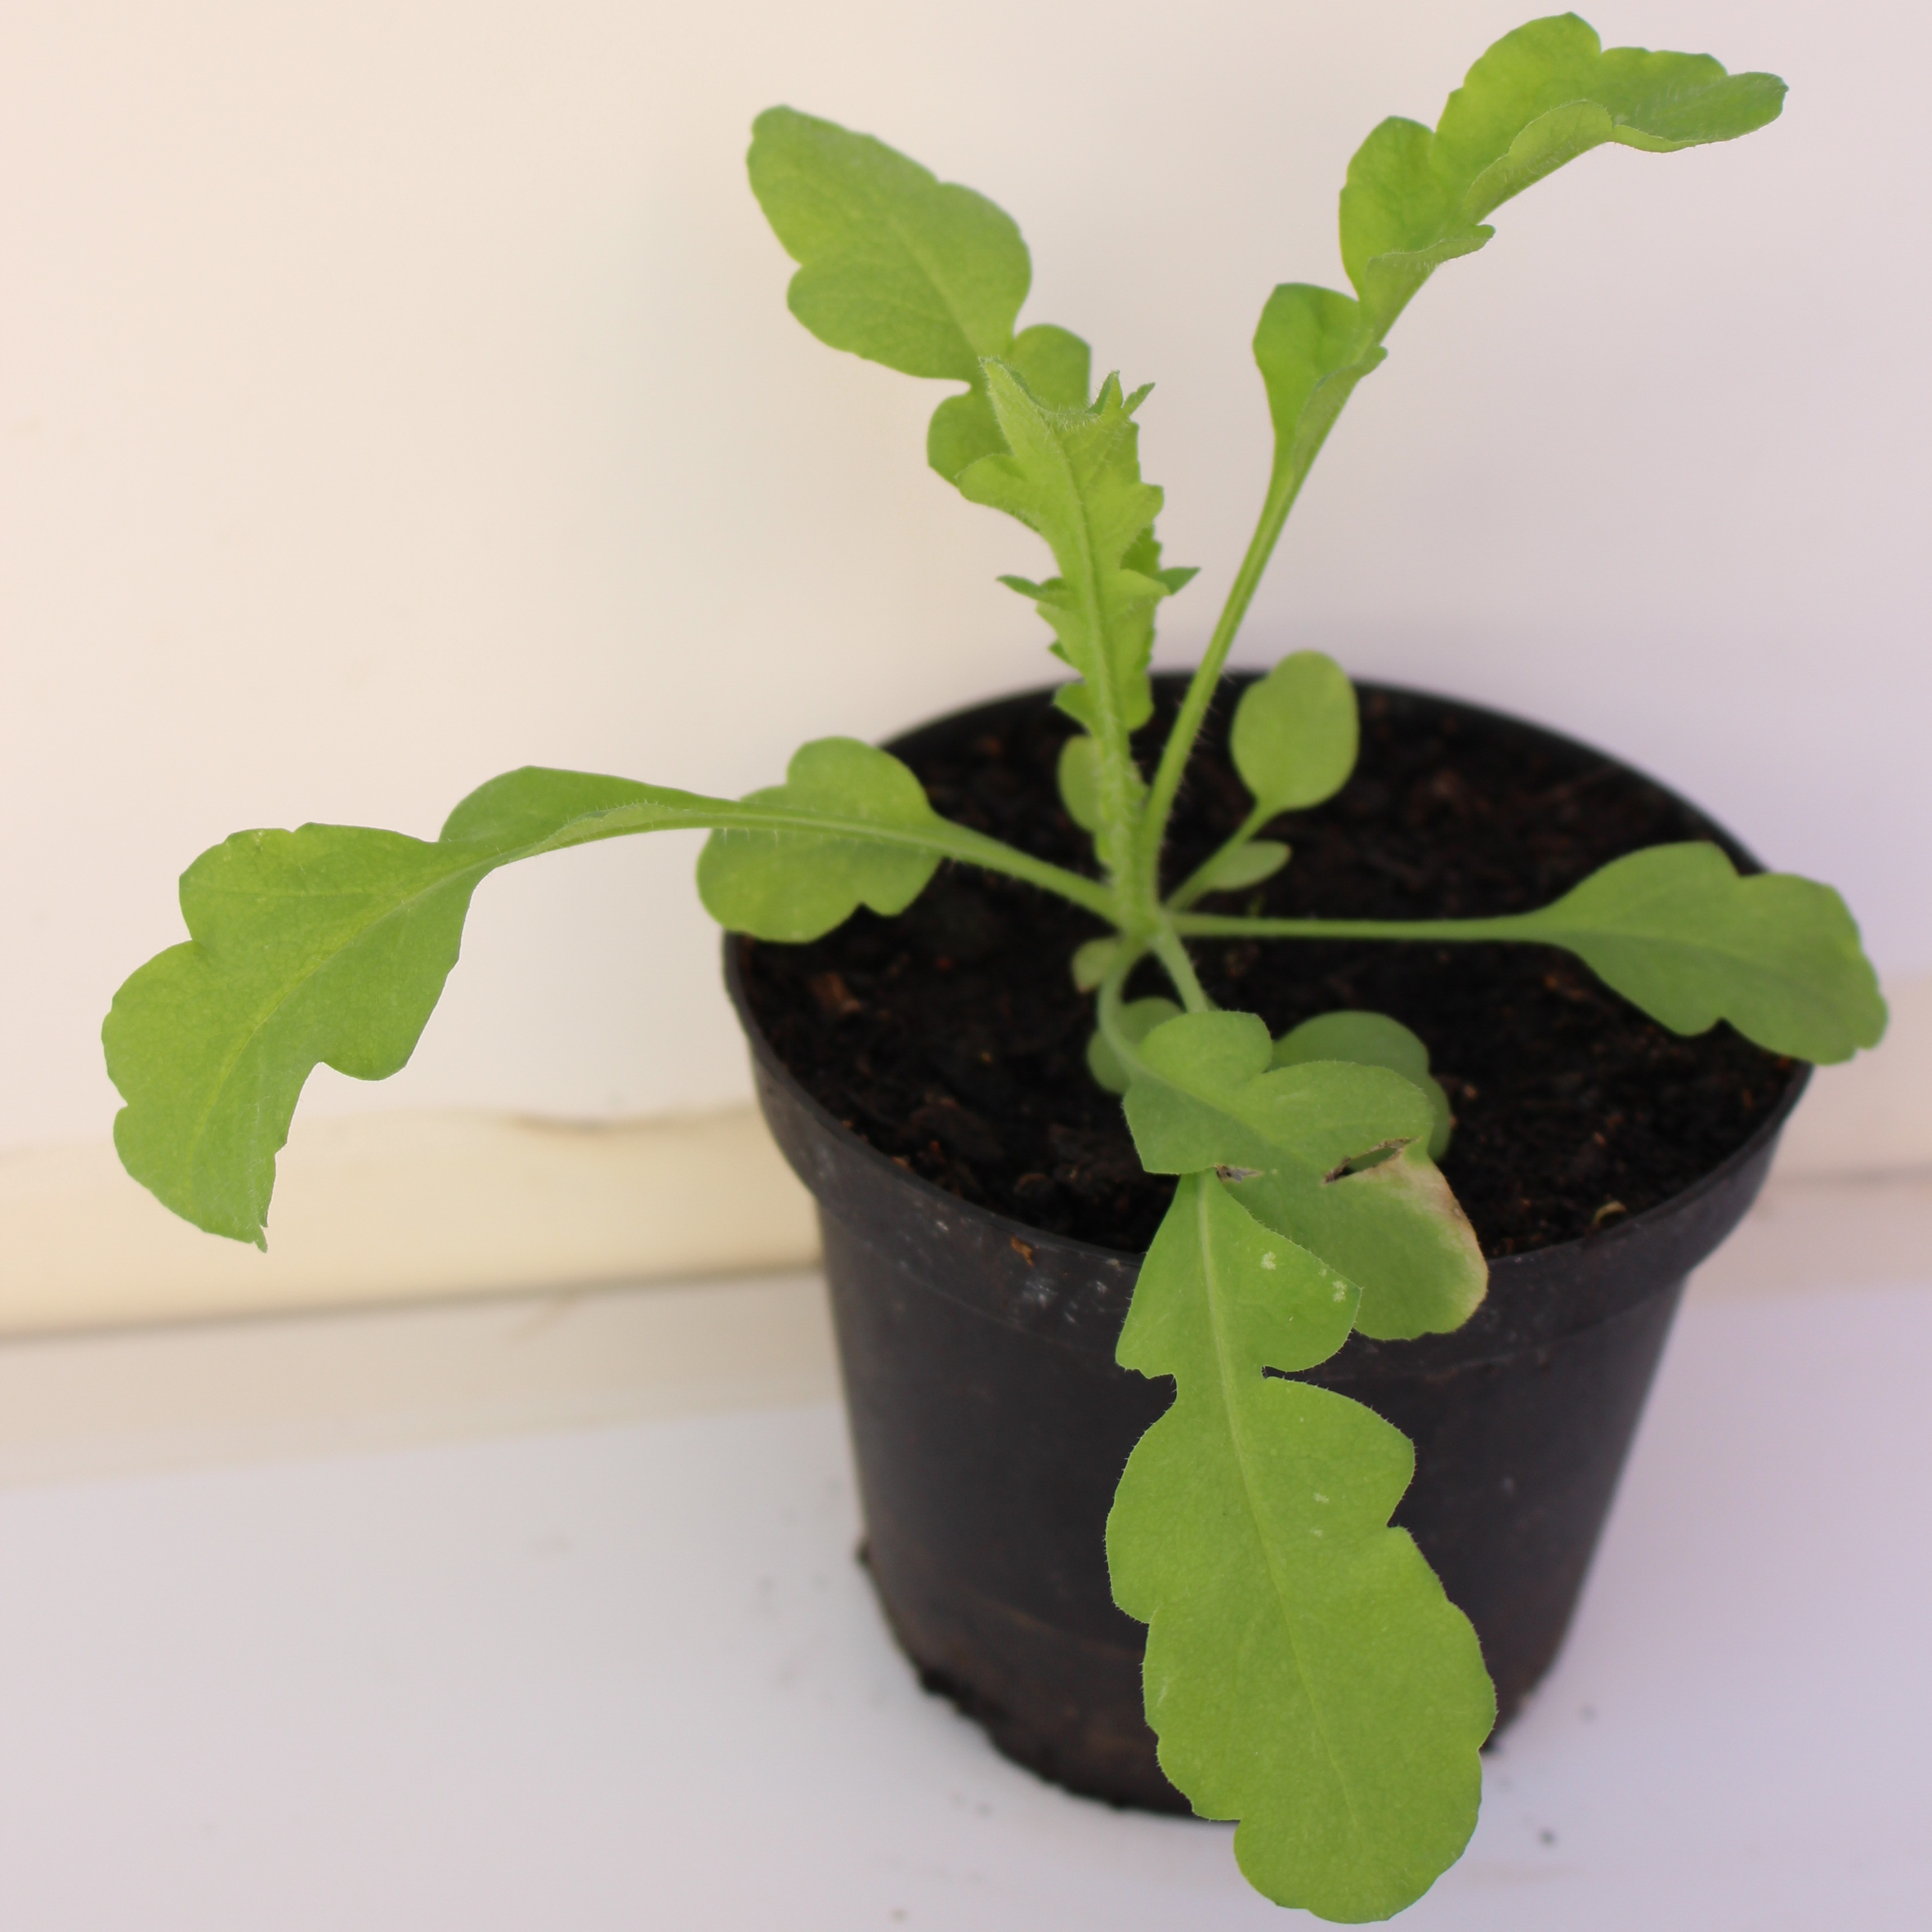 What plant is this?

Papaver rhoeas
